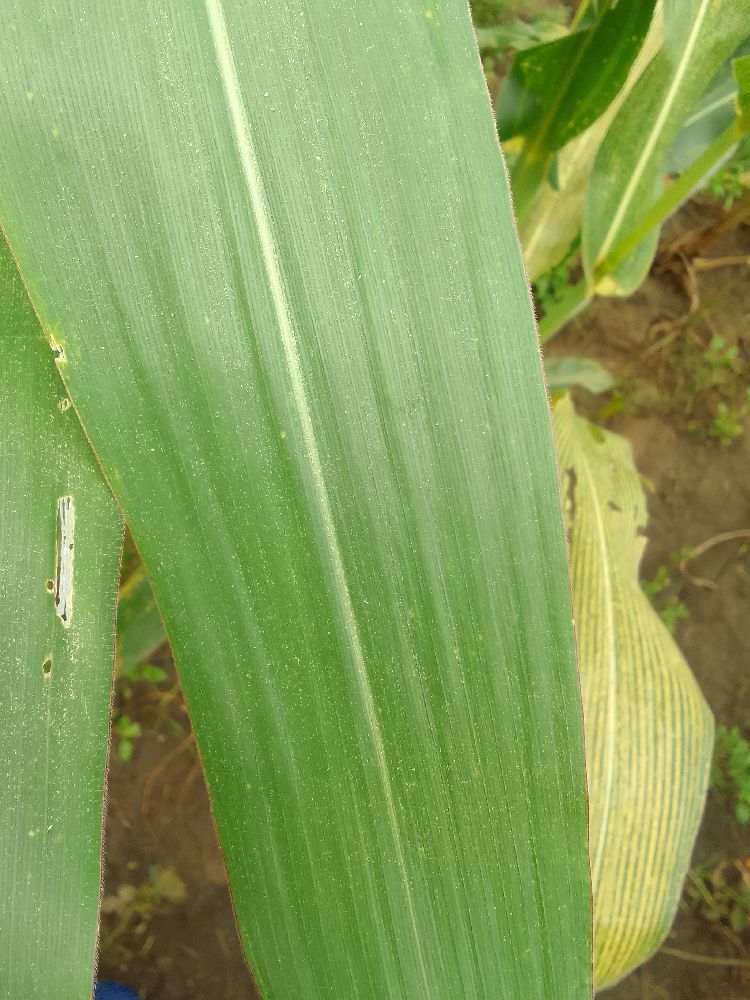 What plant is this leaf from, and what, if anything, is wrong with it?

maize, healthy
